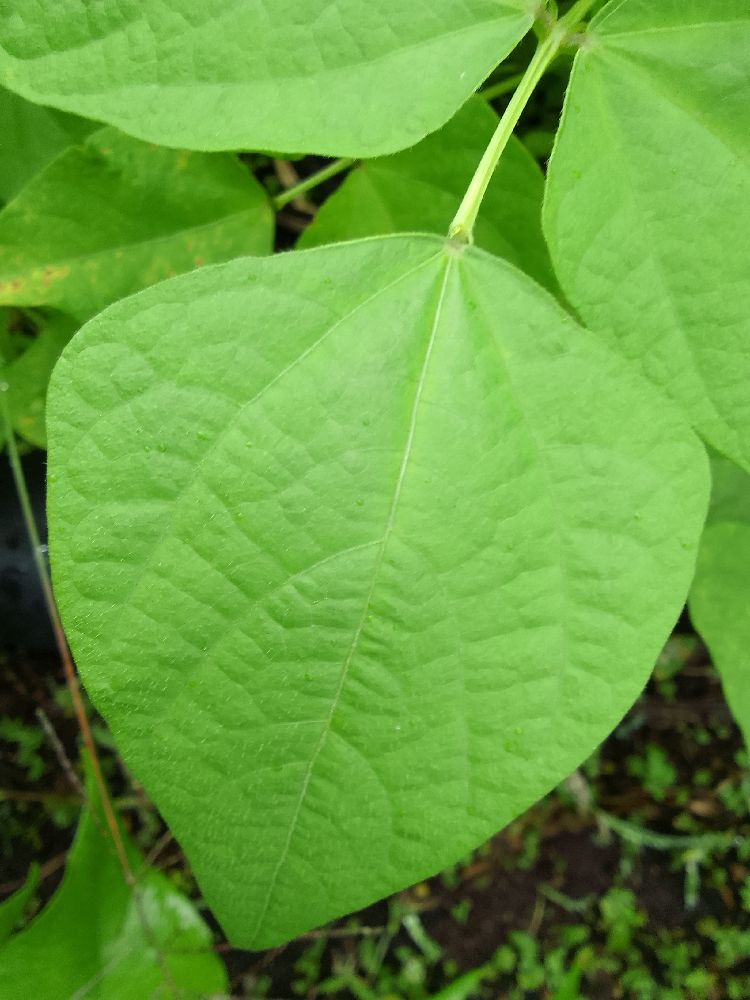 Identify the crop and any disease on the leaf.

common bean, healthy
